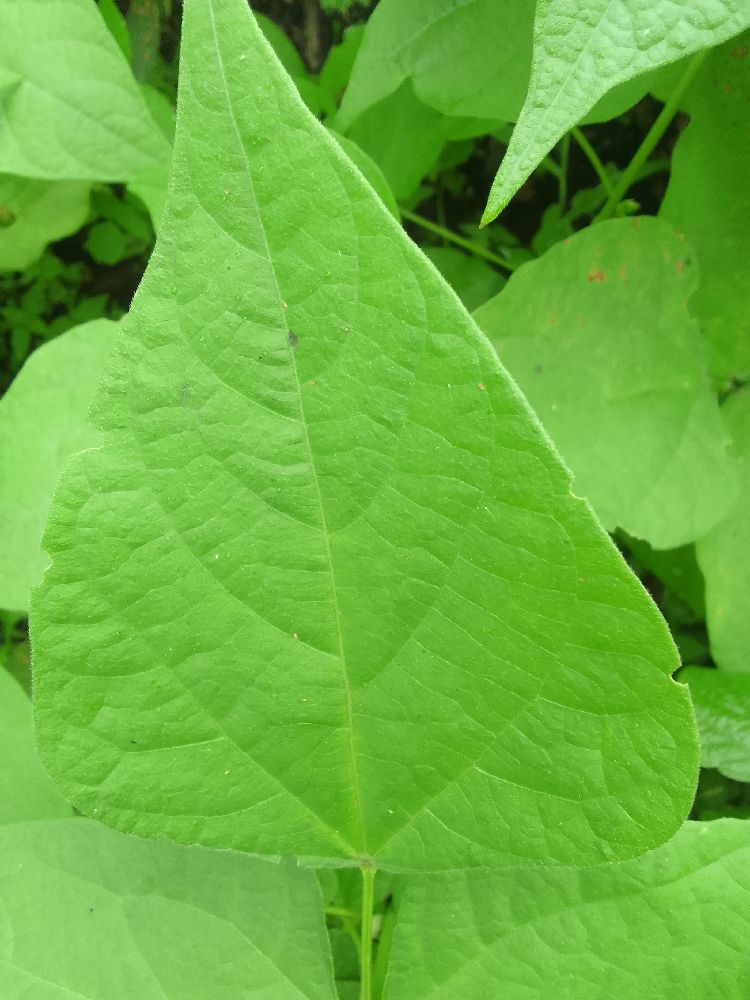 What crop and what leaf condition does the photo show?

common bean, healthy
